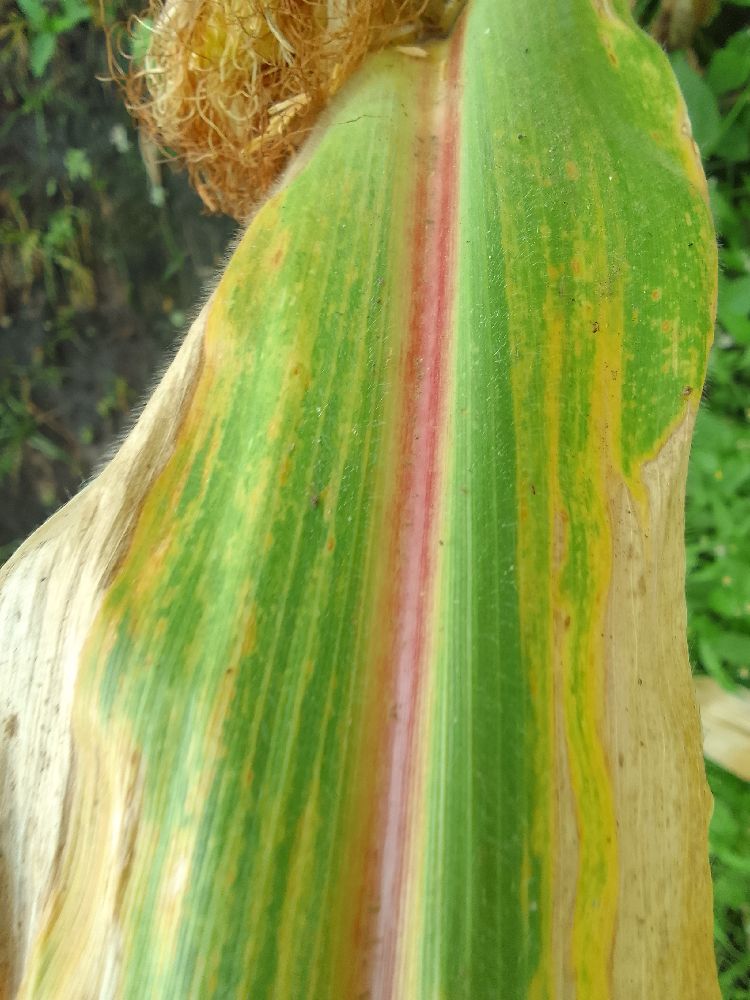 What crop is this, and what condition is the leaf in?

maize, maize lethal necrosis
